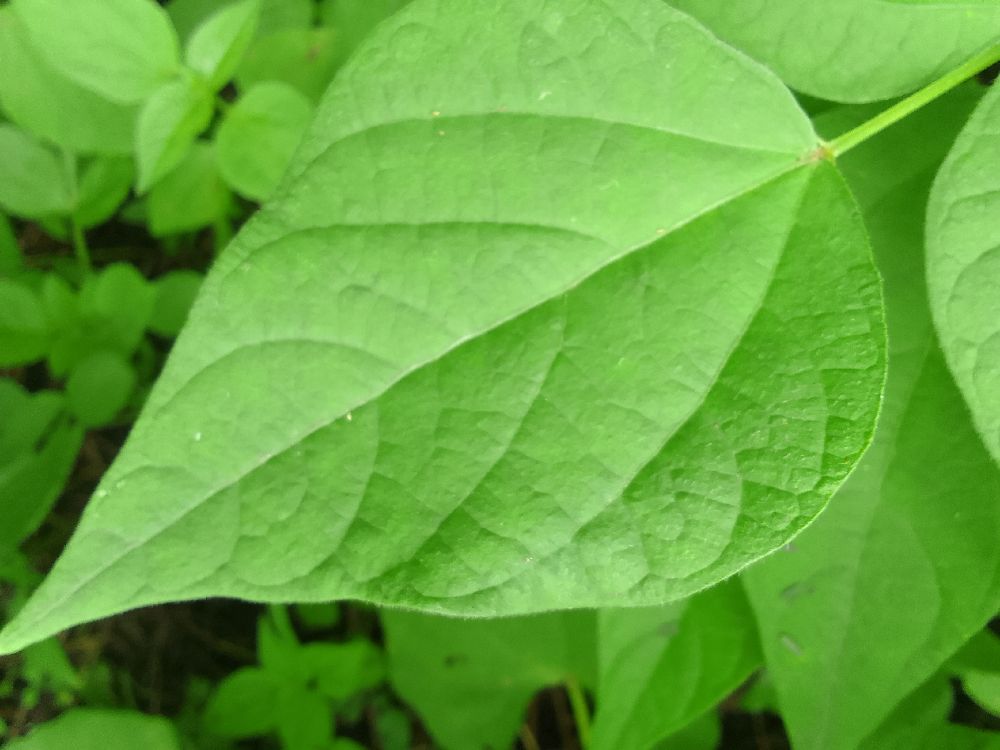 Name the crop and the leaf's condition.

common bean, healthy
